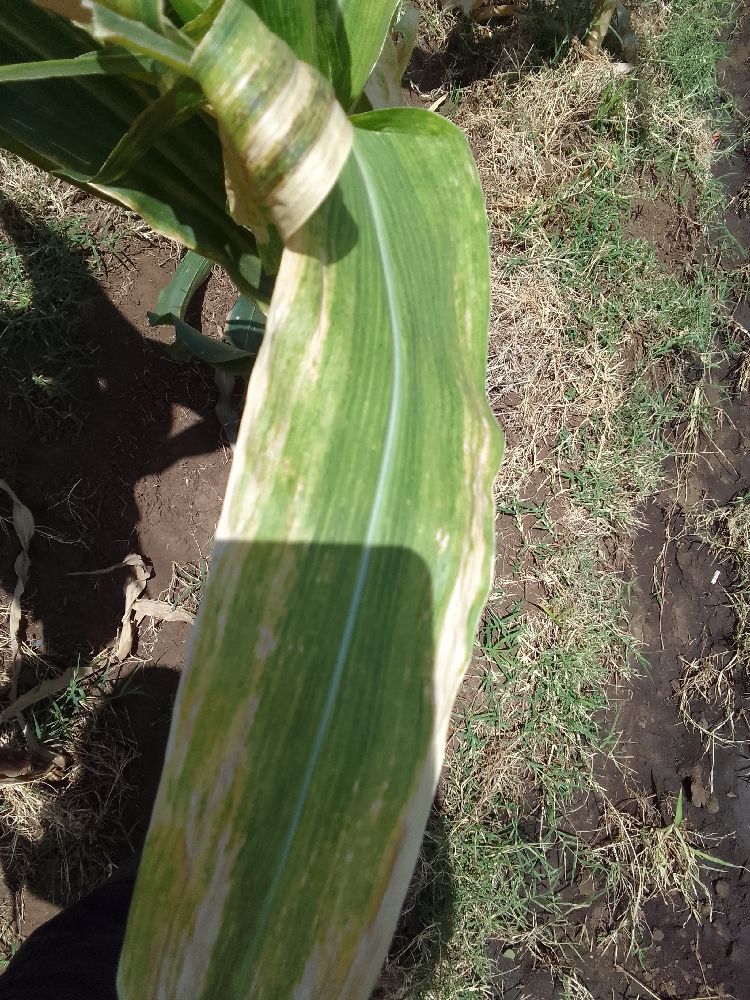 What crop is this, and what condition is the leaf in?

maize, maize lethal necrosis
